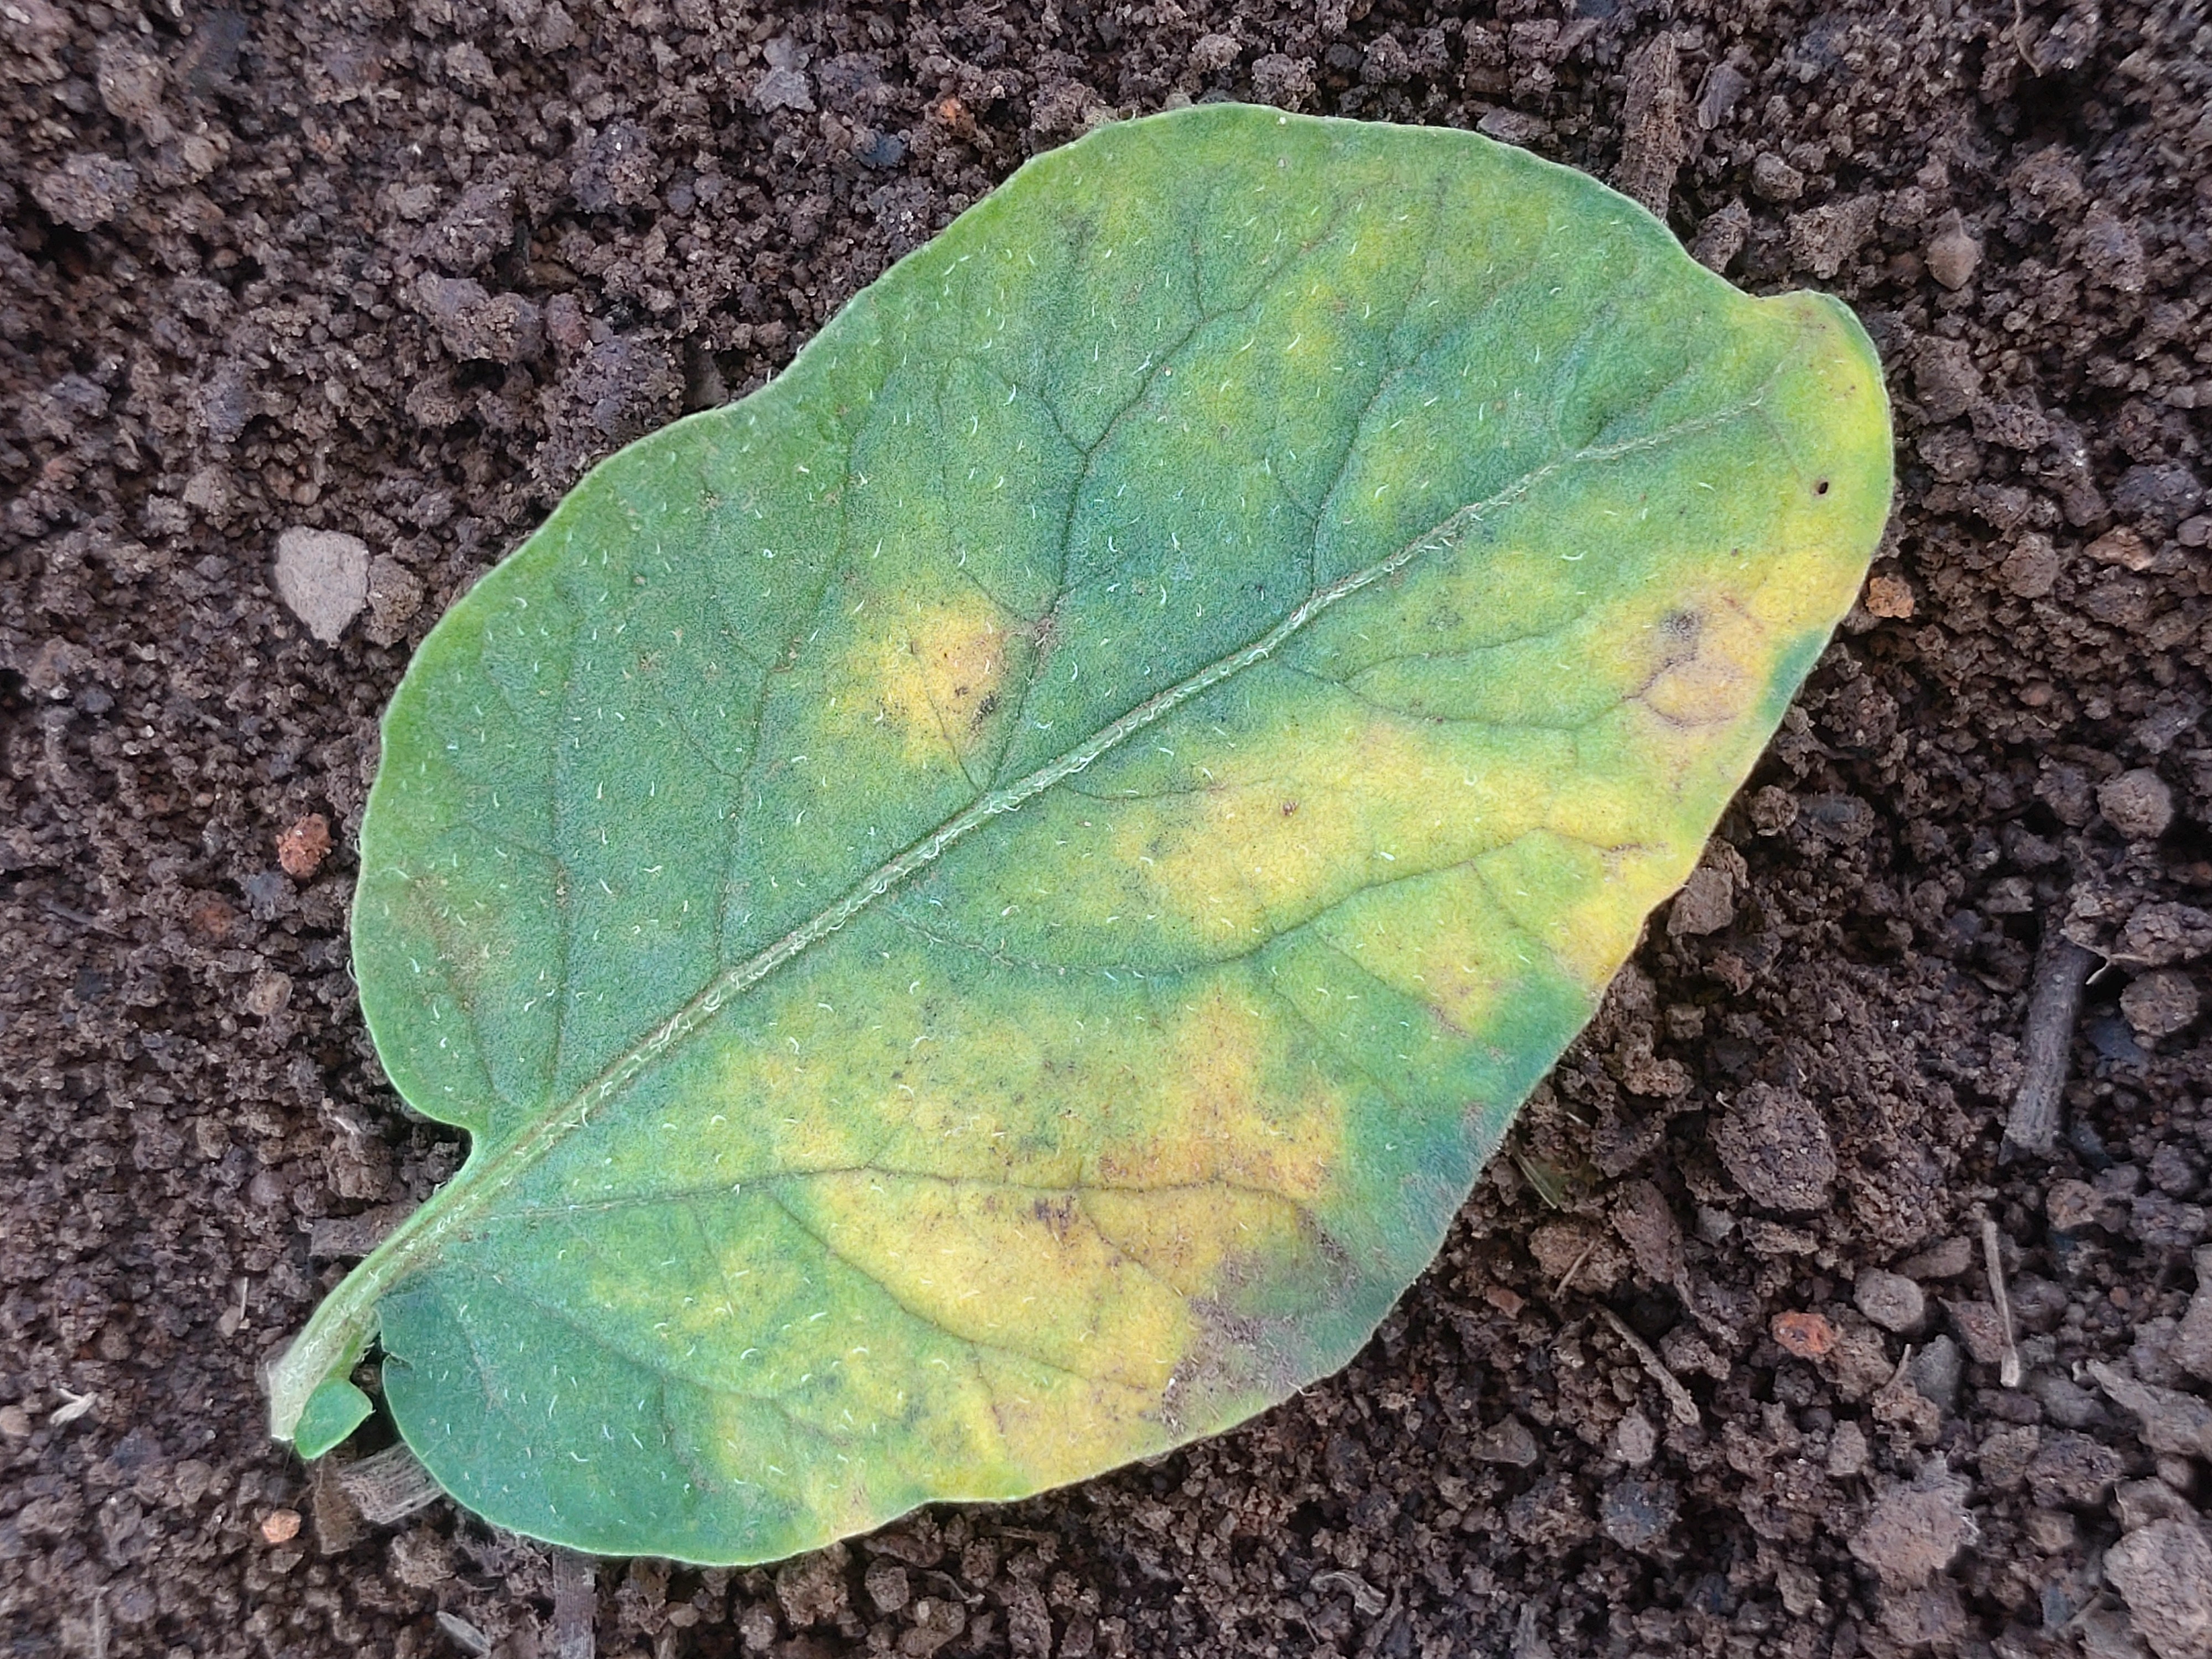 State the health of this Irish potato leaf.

late blight
